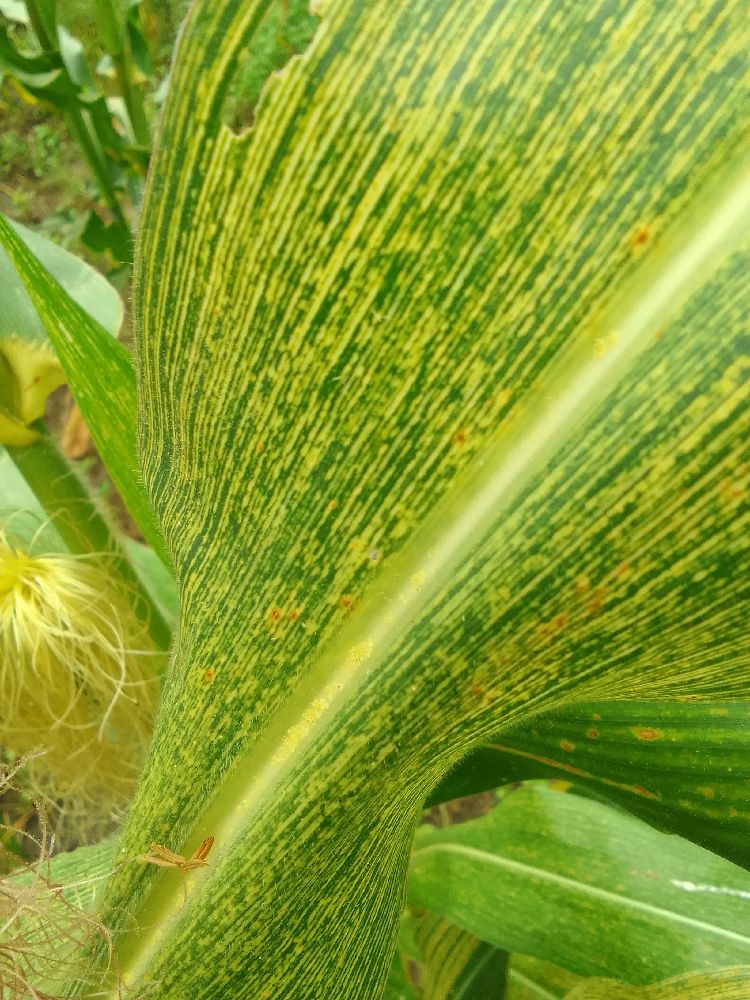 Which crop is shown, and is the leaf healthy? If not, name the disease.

maize, maize streak virus
